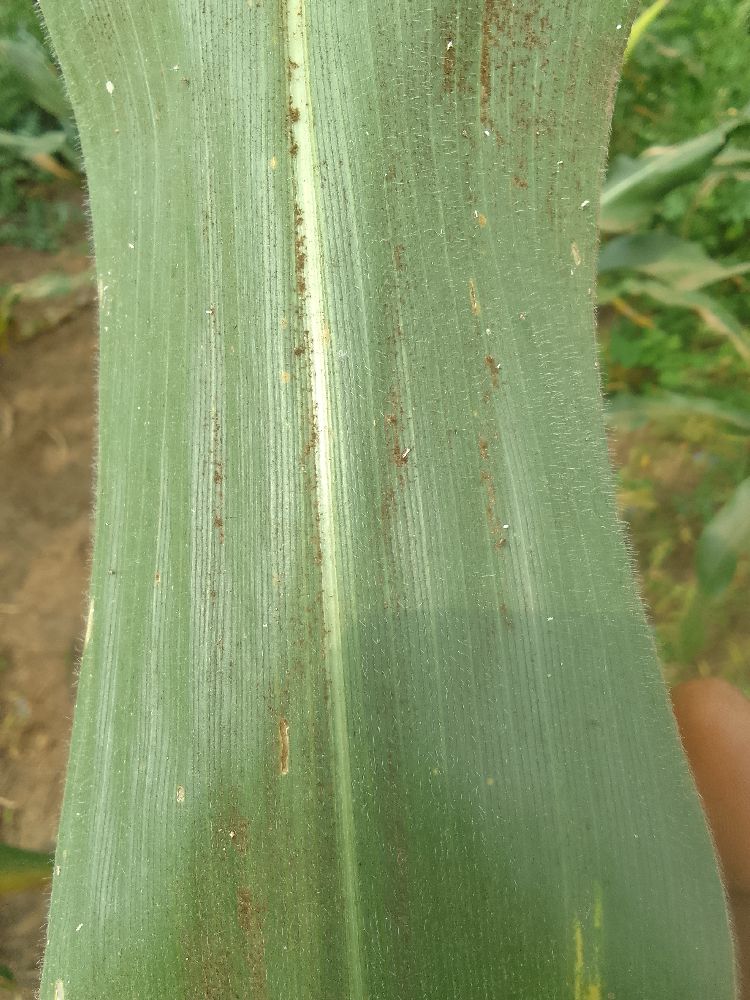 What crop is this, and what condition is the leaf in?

maize, healthy
